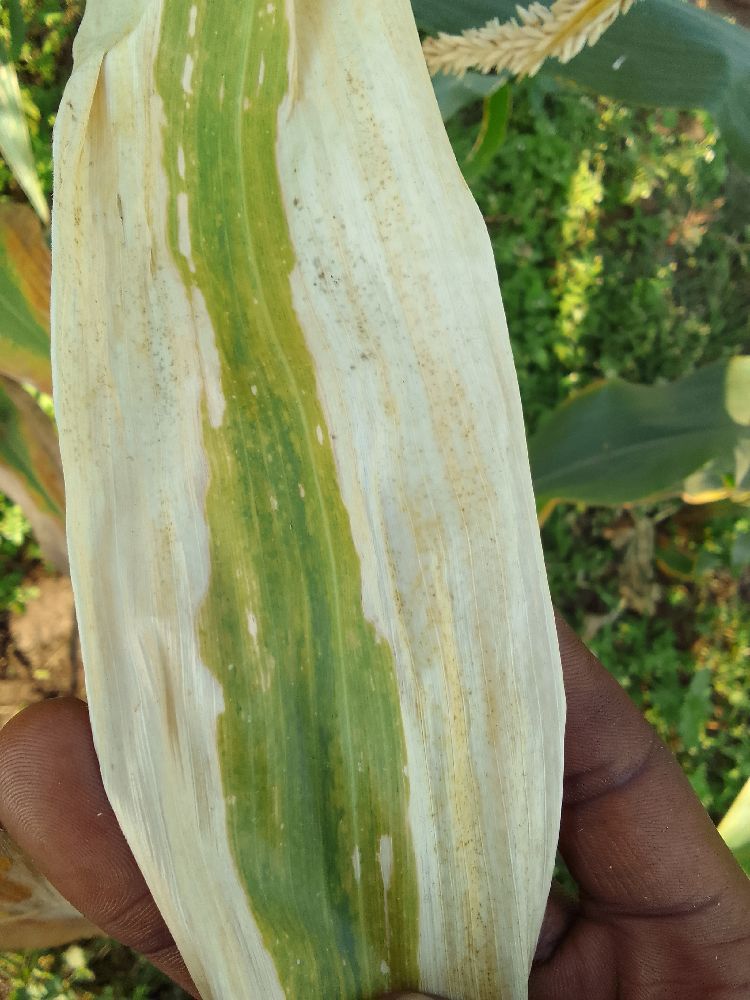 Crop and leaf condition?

maize, maize lethal necrosis
